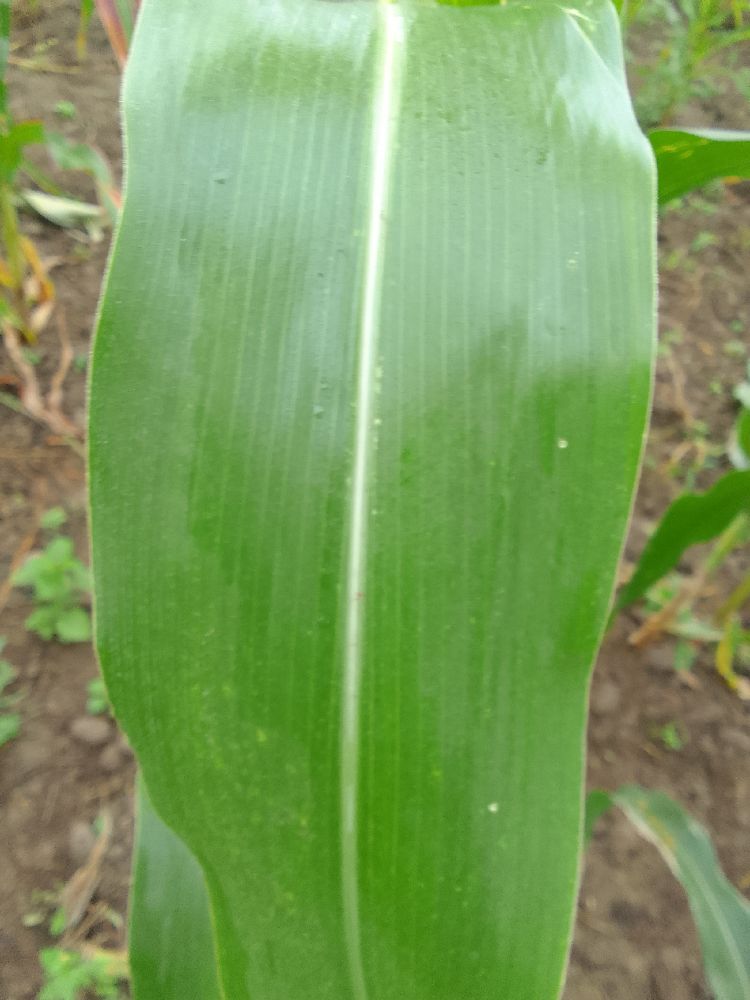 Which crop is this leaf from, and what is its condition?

maize, healthy
